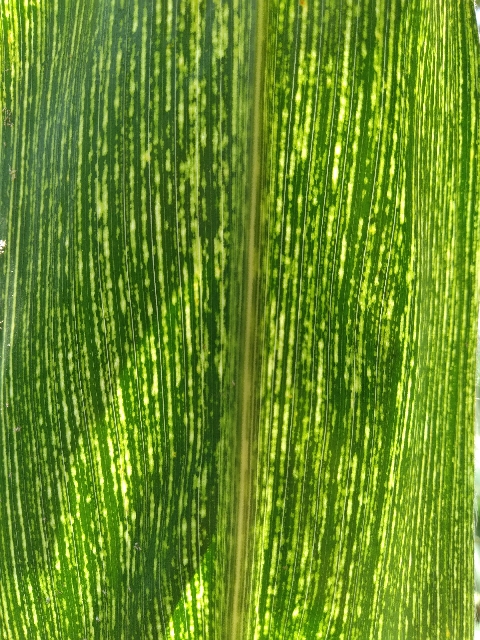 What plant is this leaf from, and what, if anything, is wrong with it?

maize, maize streak virus
